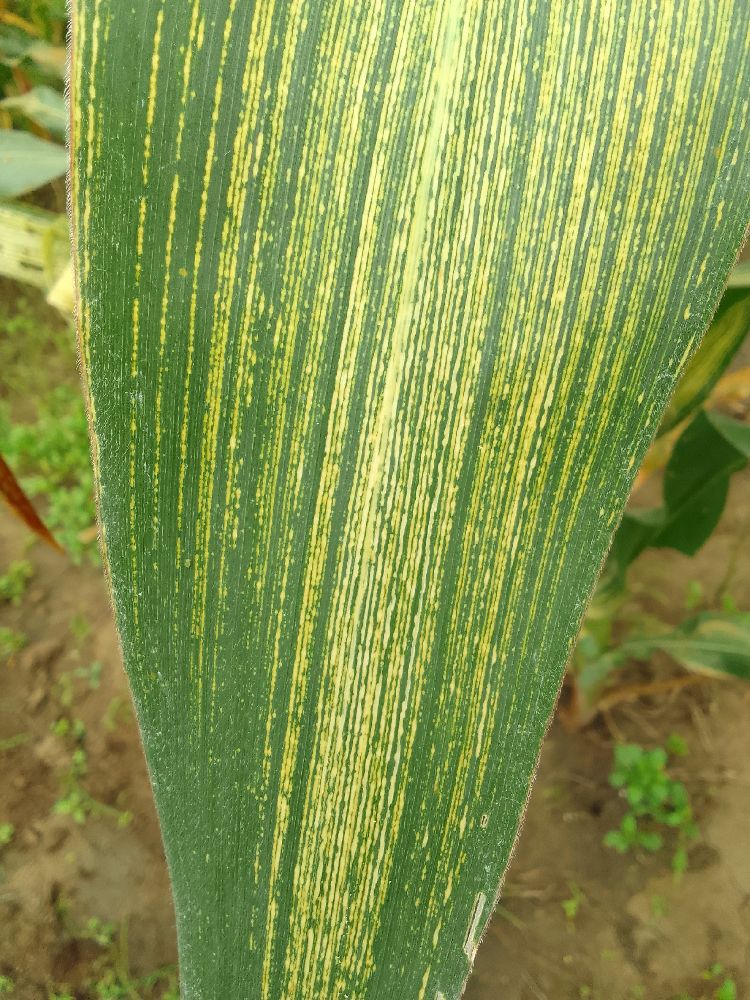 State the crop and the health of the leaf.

maize, maize streak virus
